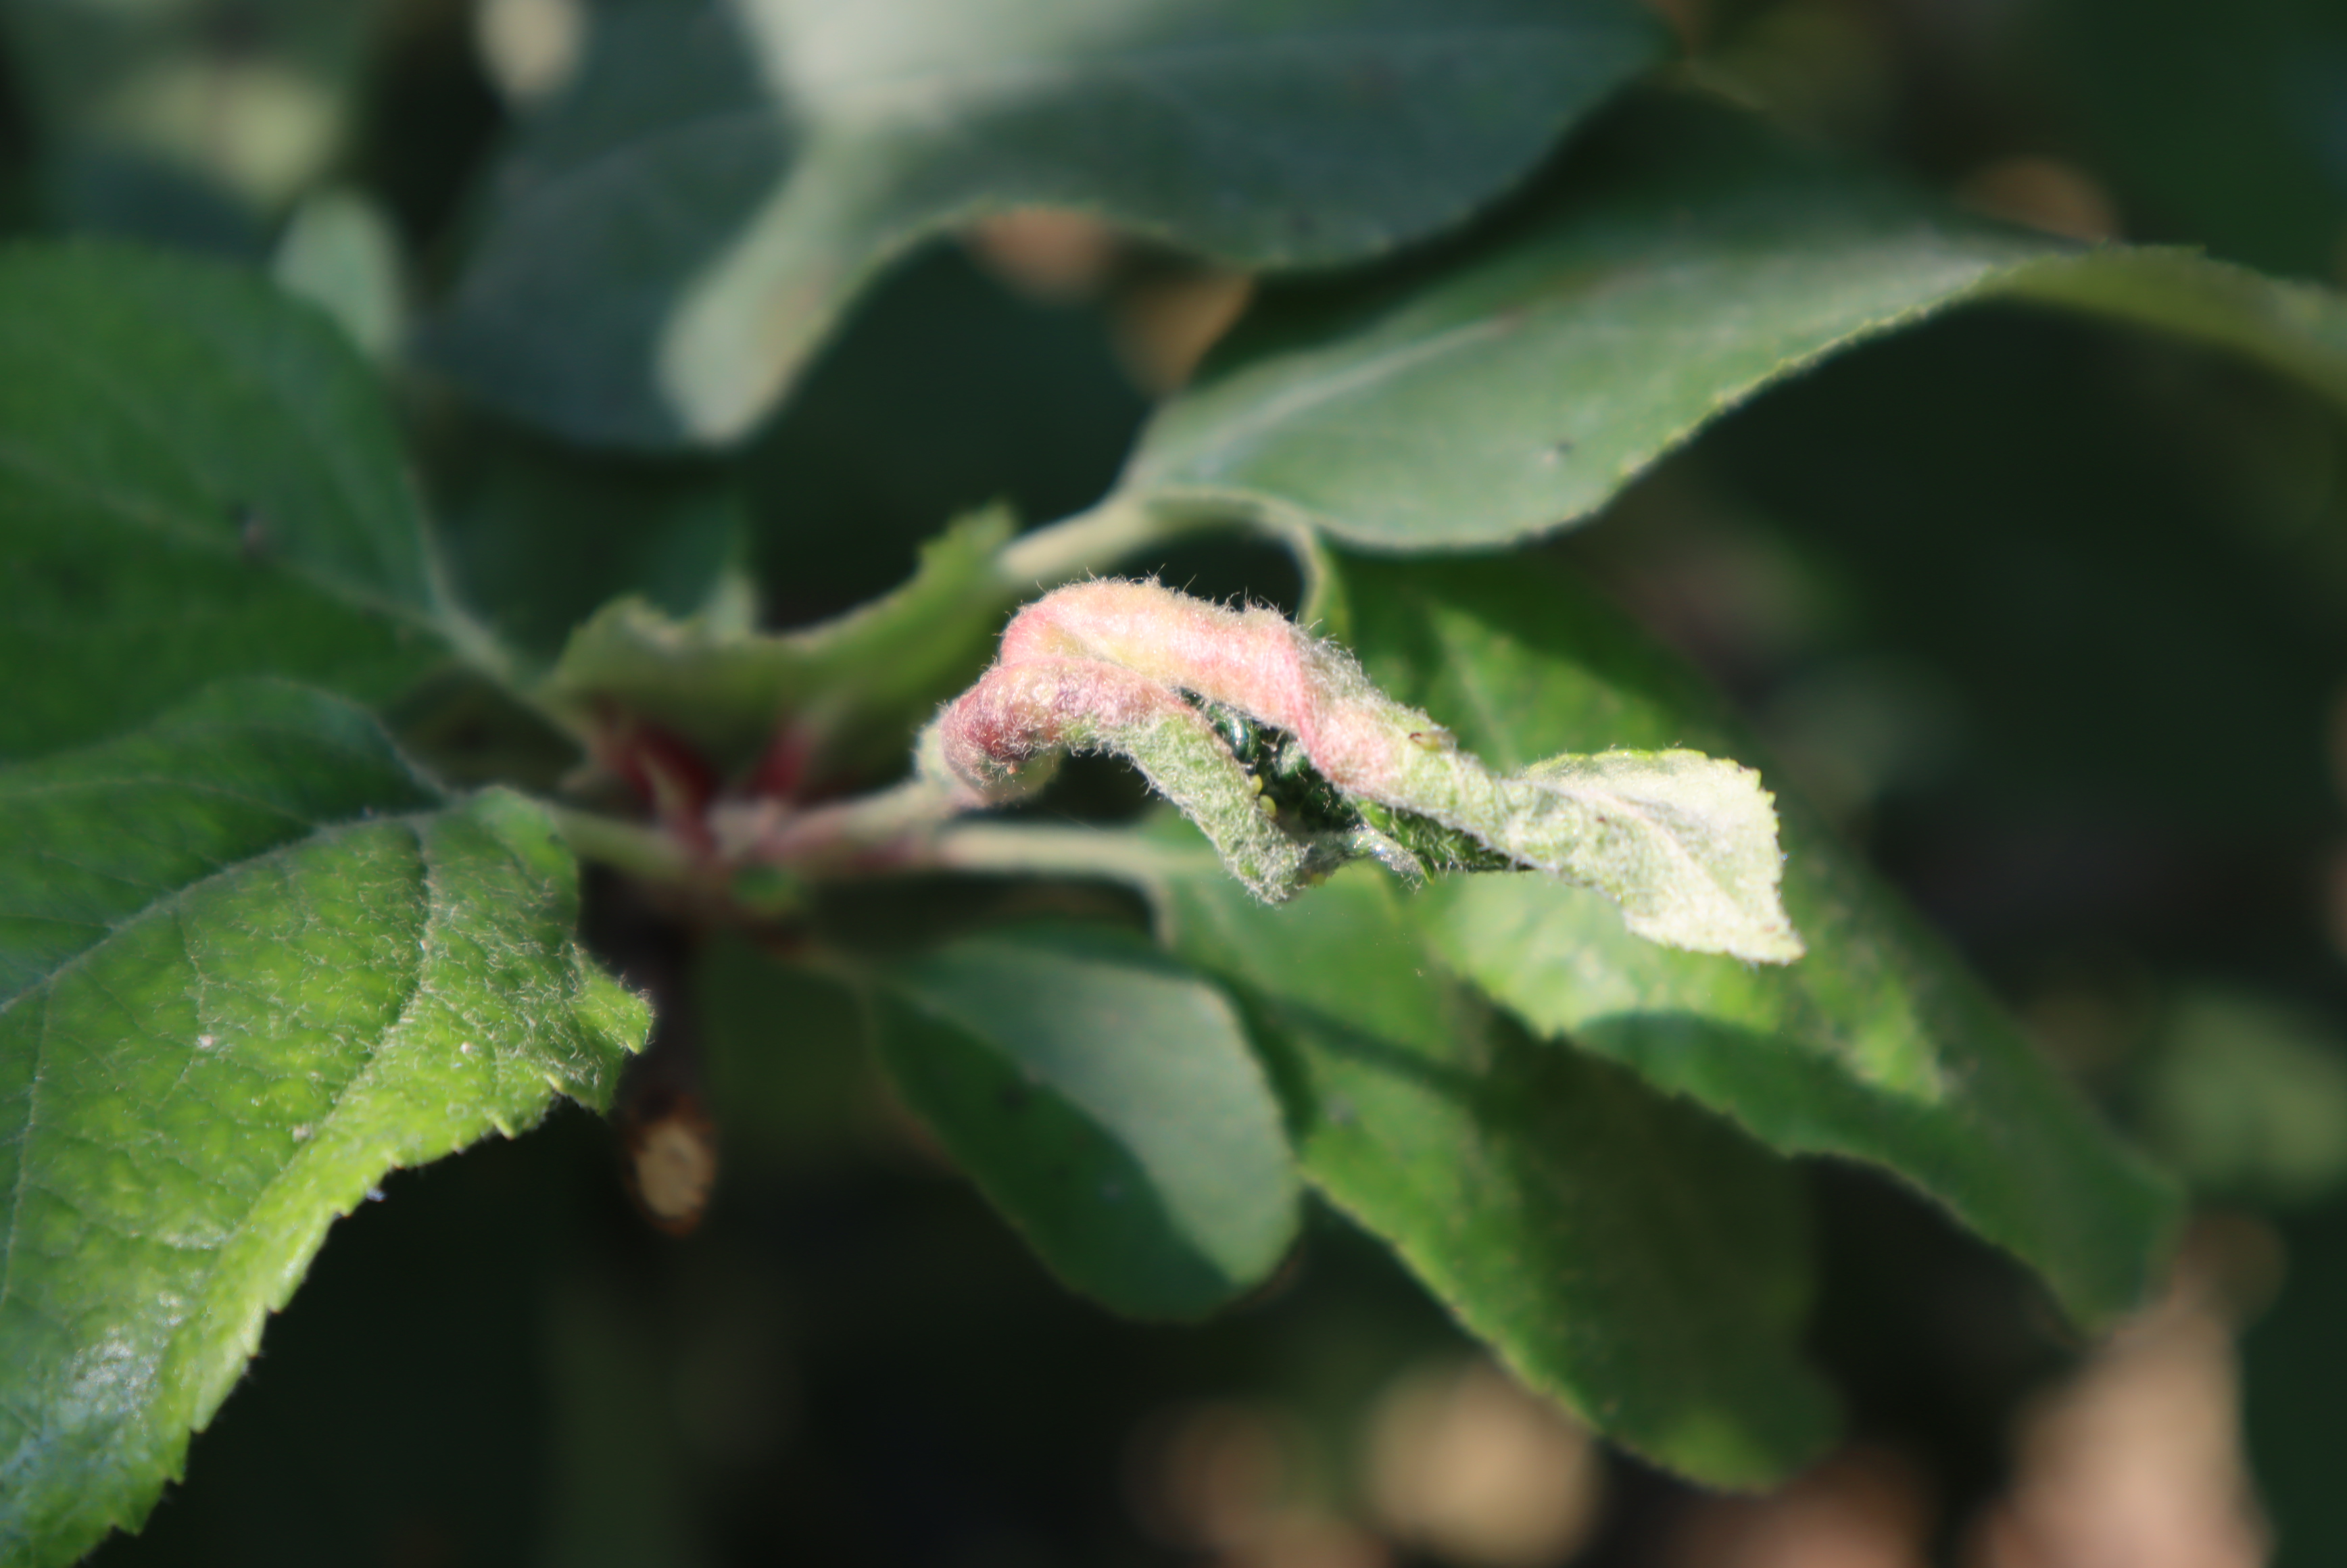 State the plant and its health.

apple, aphids, scab
